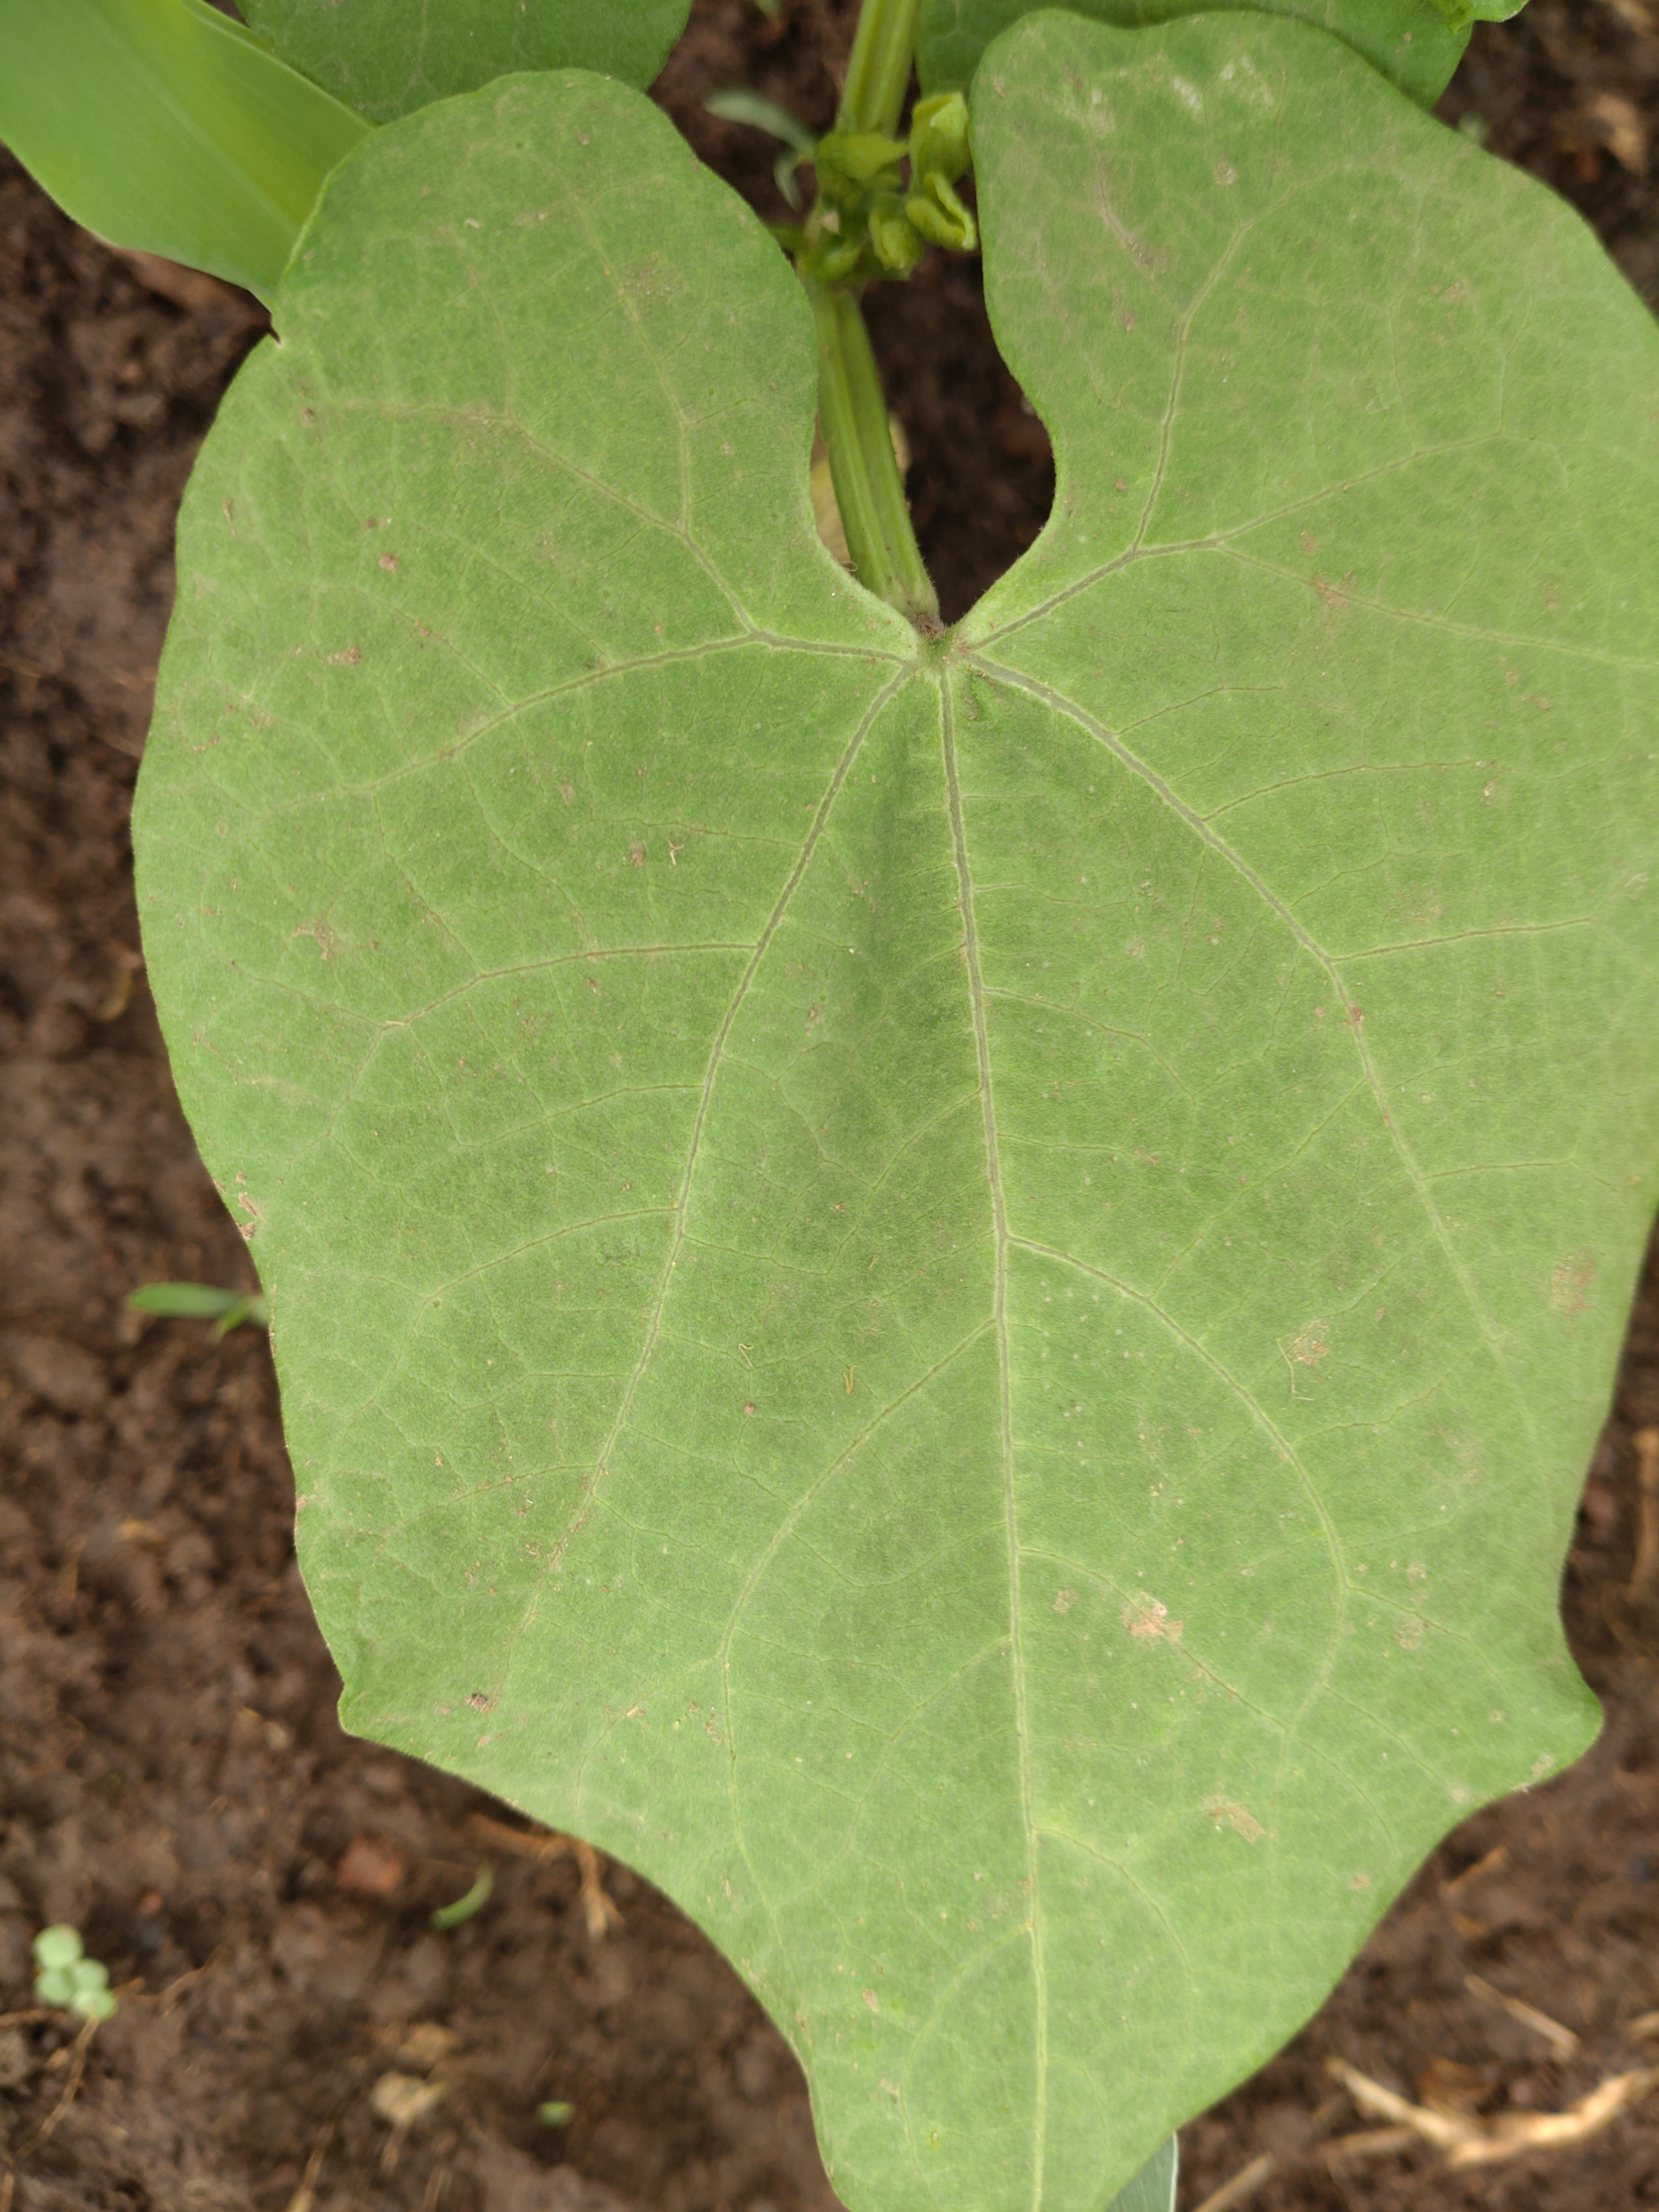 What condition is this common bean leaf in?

healthy
